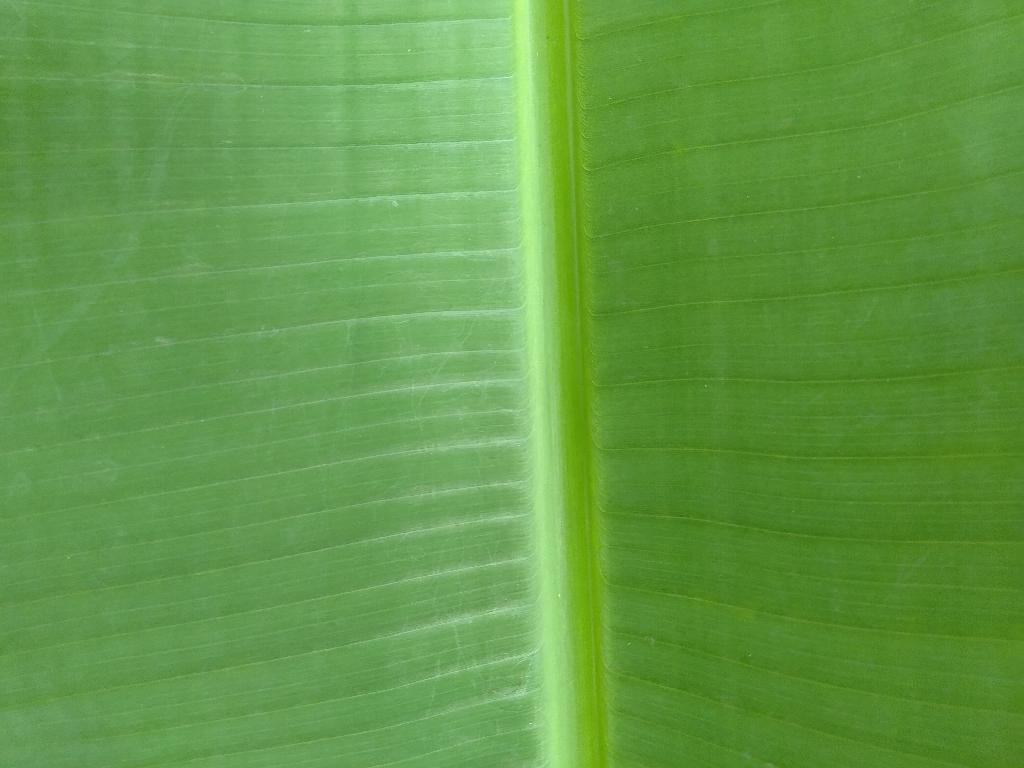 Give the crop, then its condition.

banana, healthy
